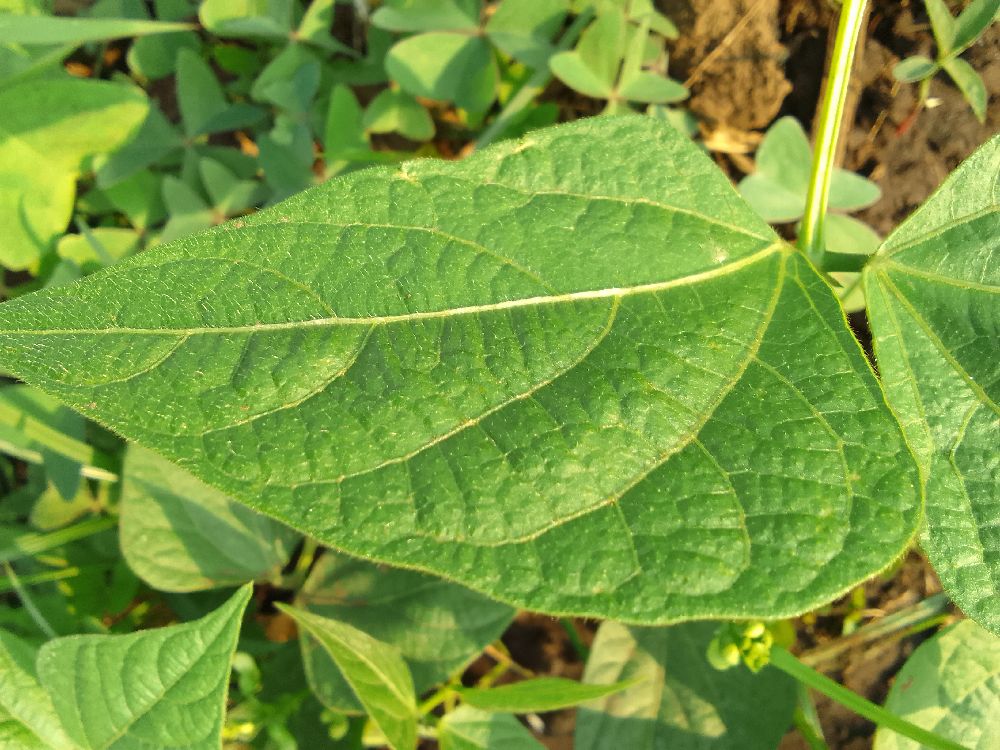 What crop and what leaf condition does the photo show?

common bean, healthy
